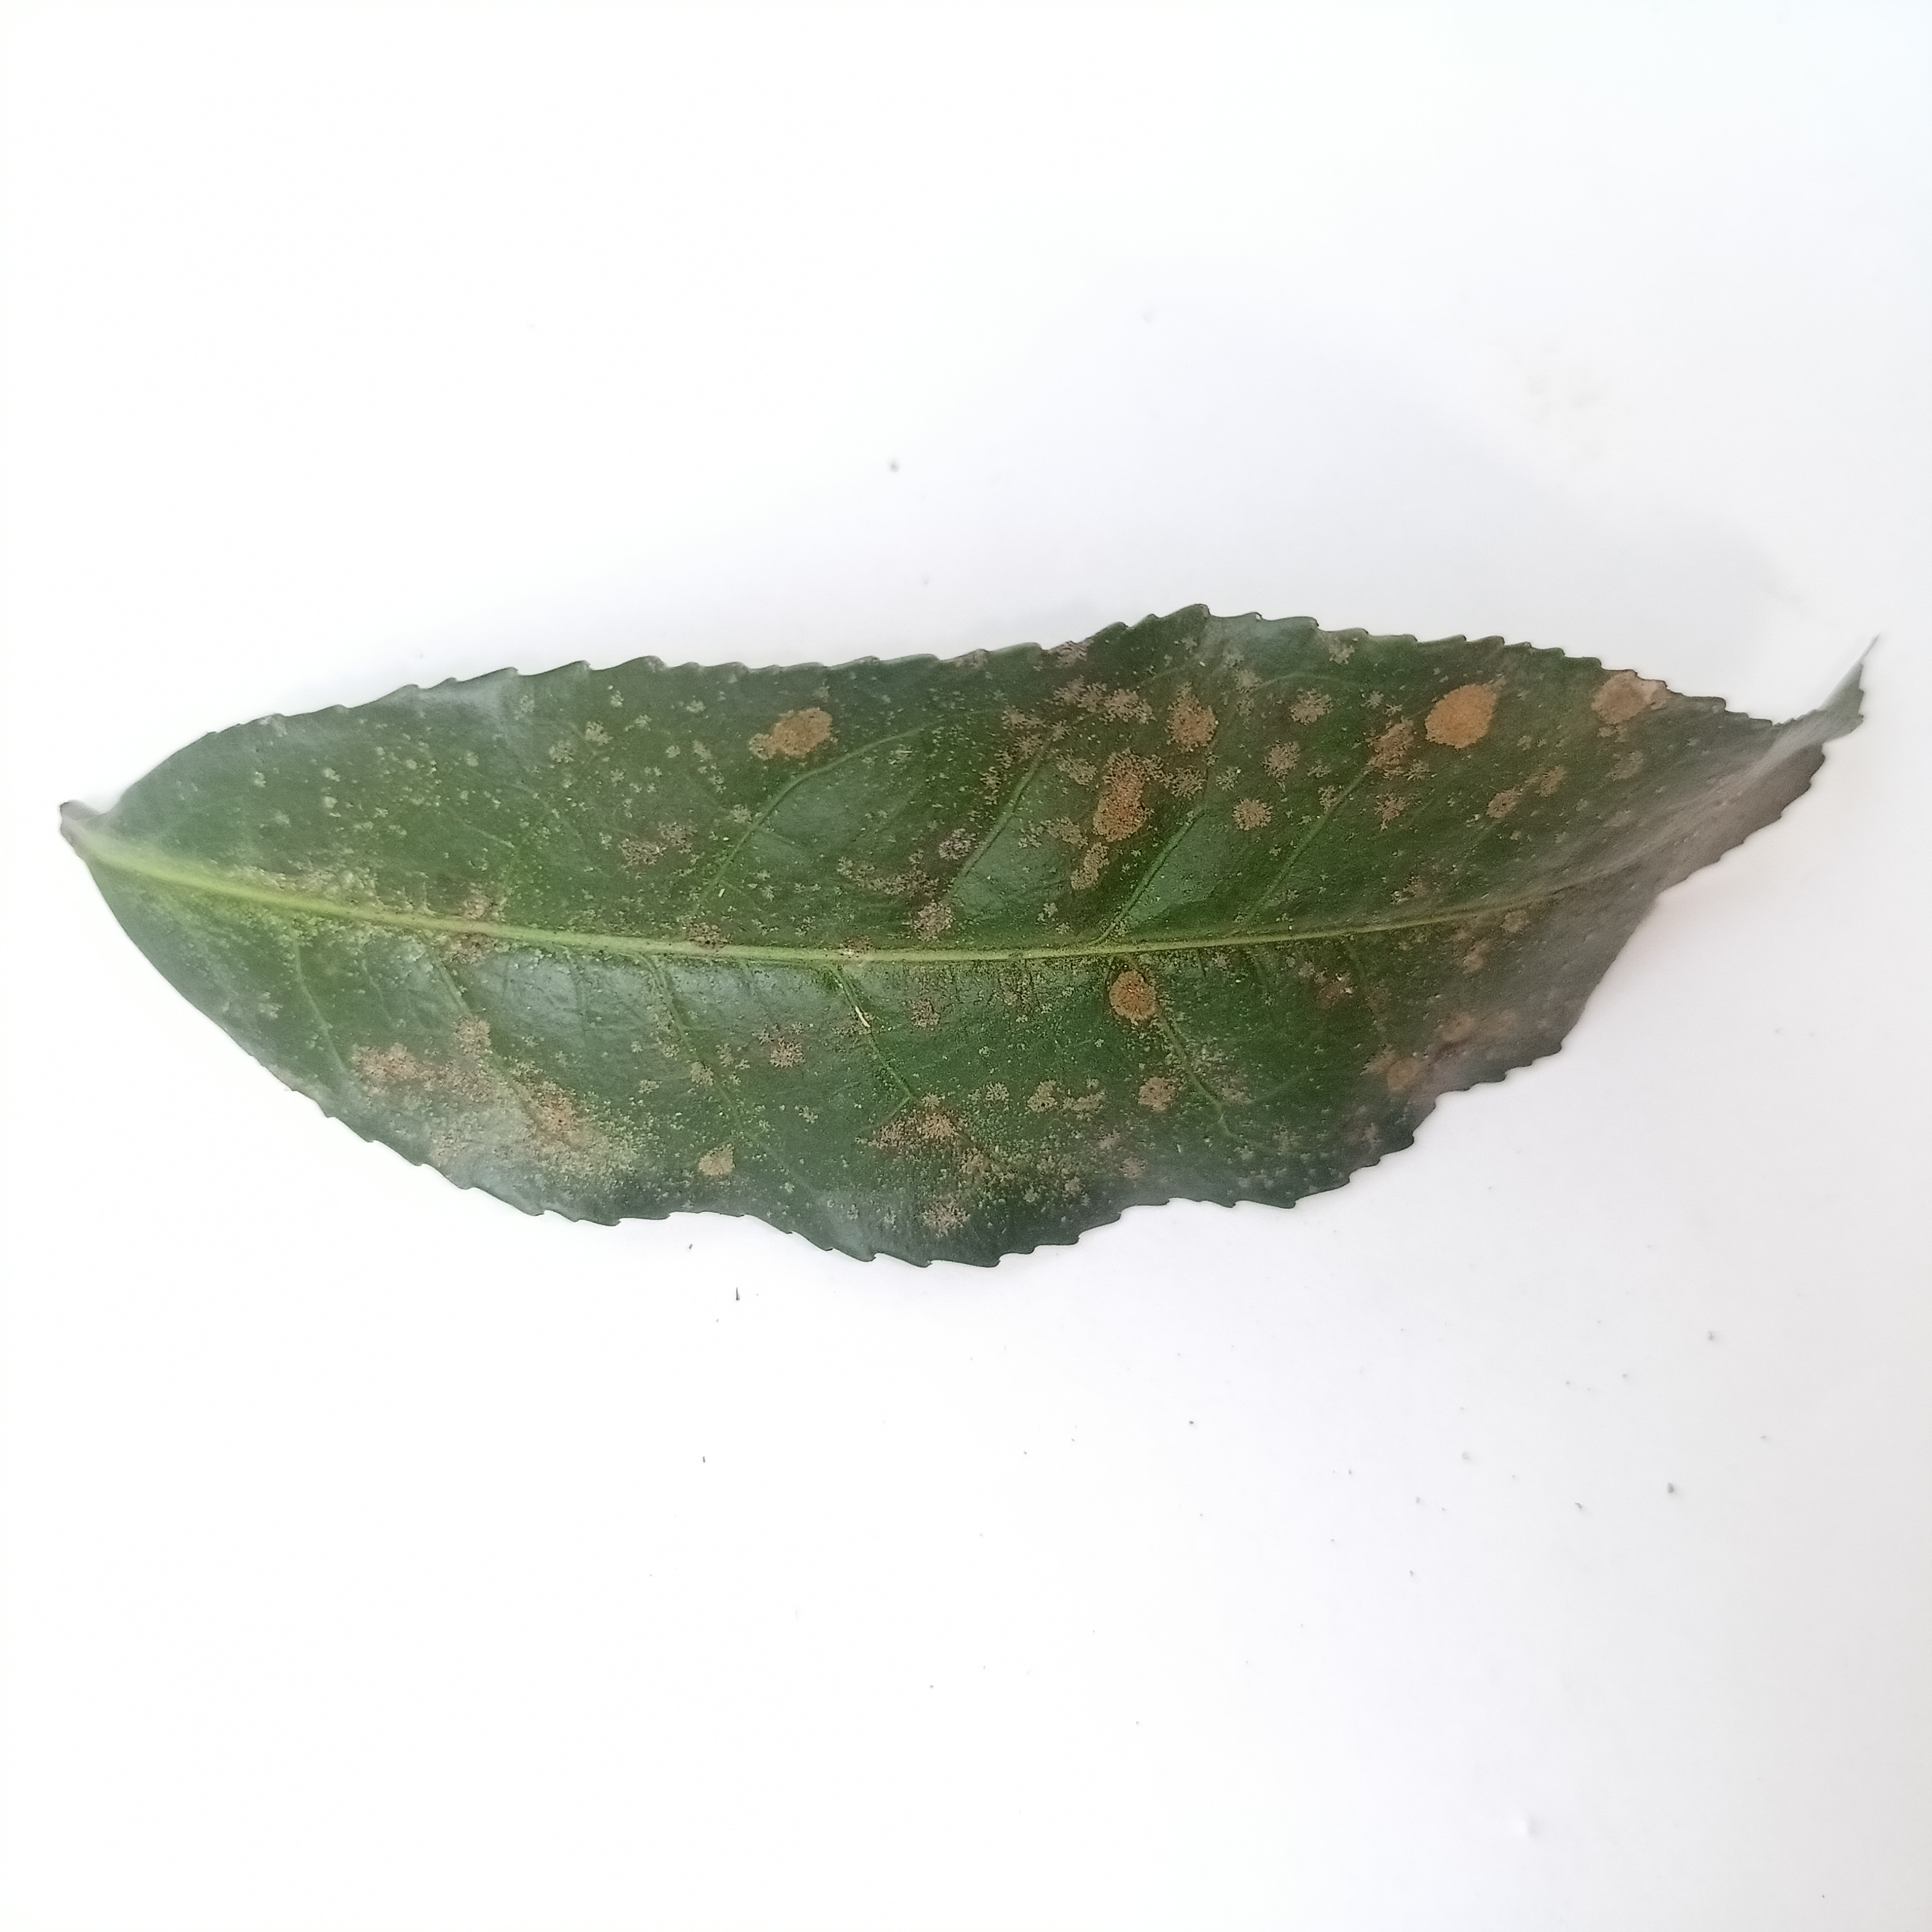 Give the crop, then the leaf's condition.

tea, algal leaf
